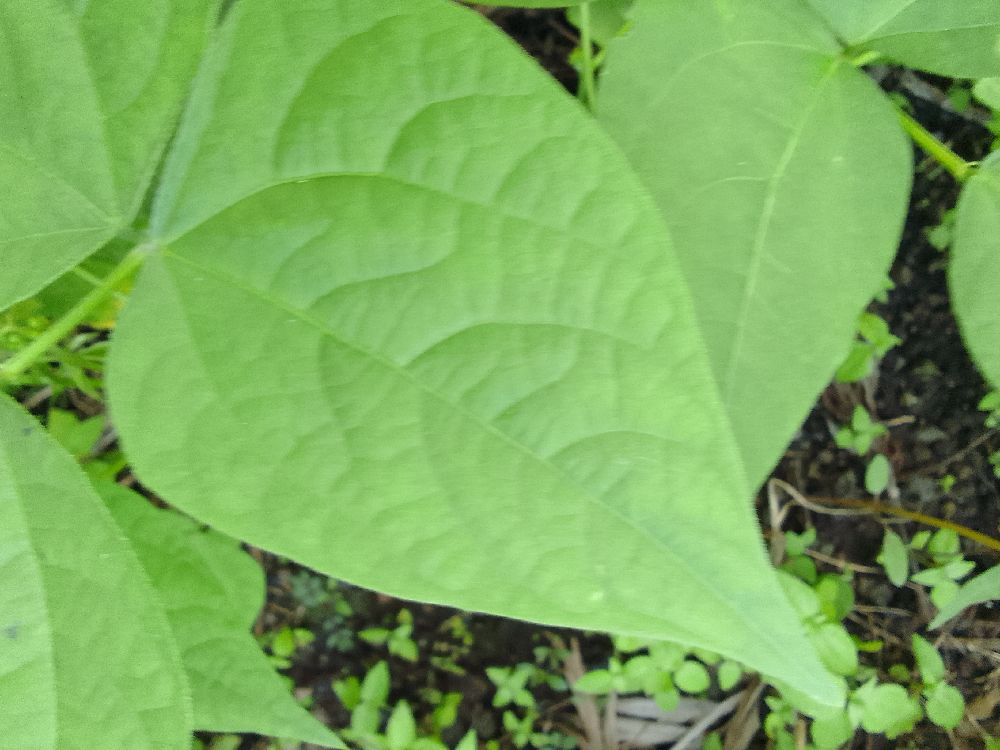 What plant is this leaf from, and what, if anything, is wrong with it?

common bean, healthy
